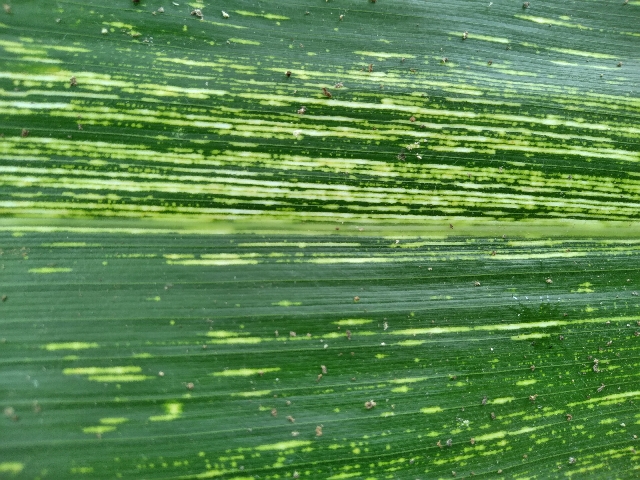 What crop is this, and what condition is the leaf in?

maize, maize streak virus
